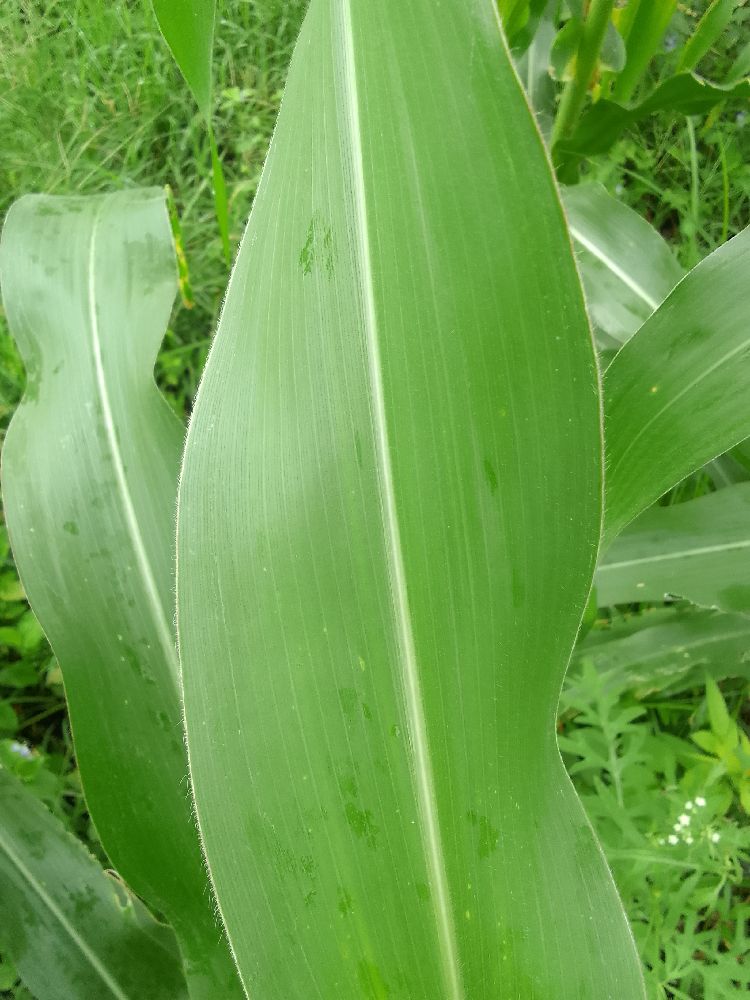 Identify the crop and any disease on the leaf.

maize, healthy
